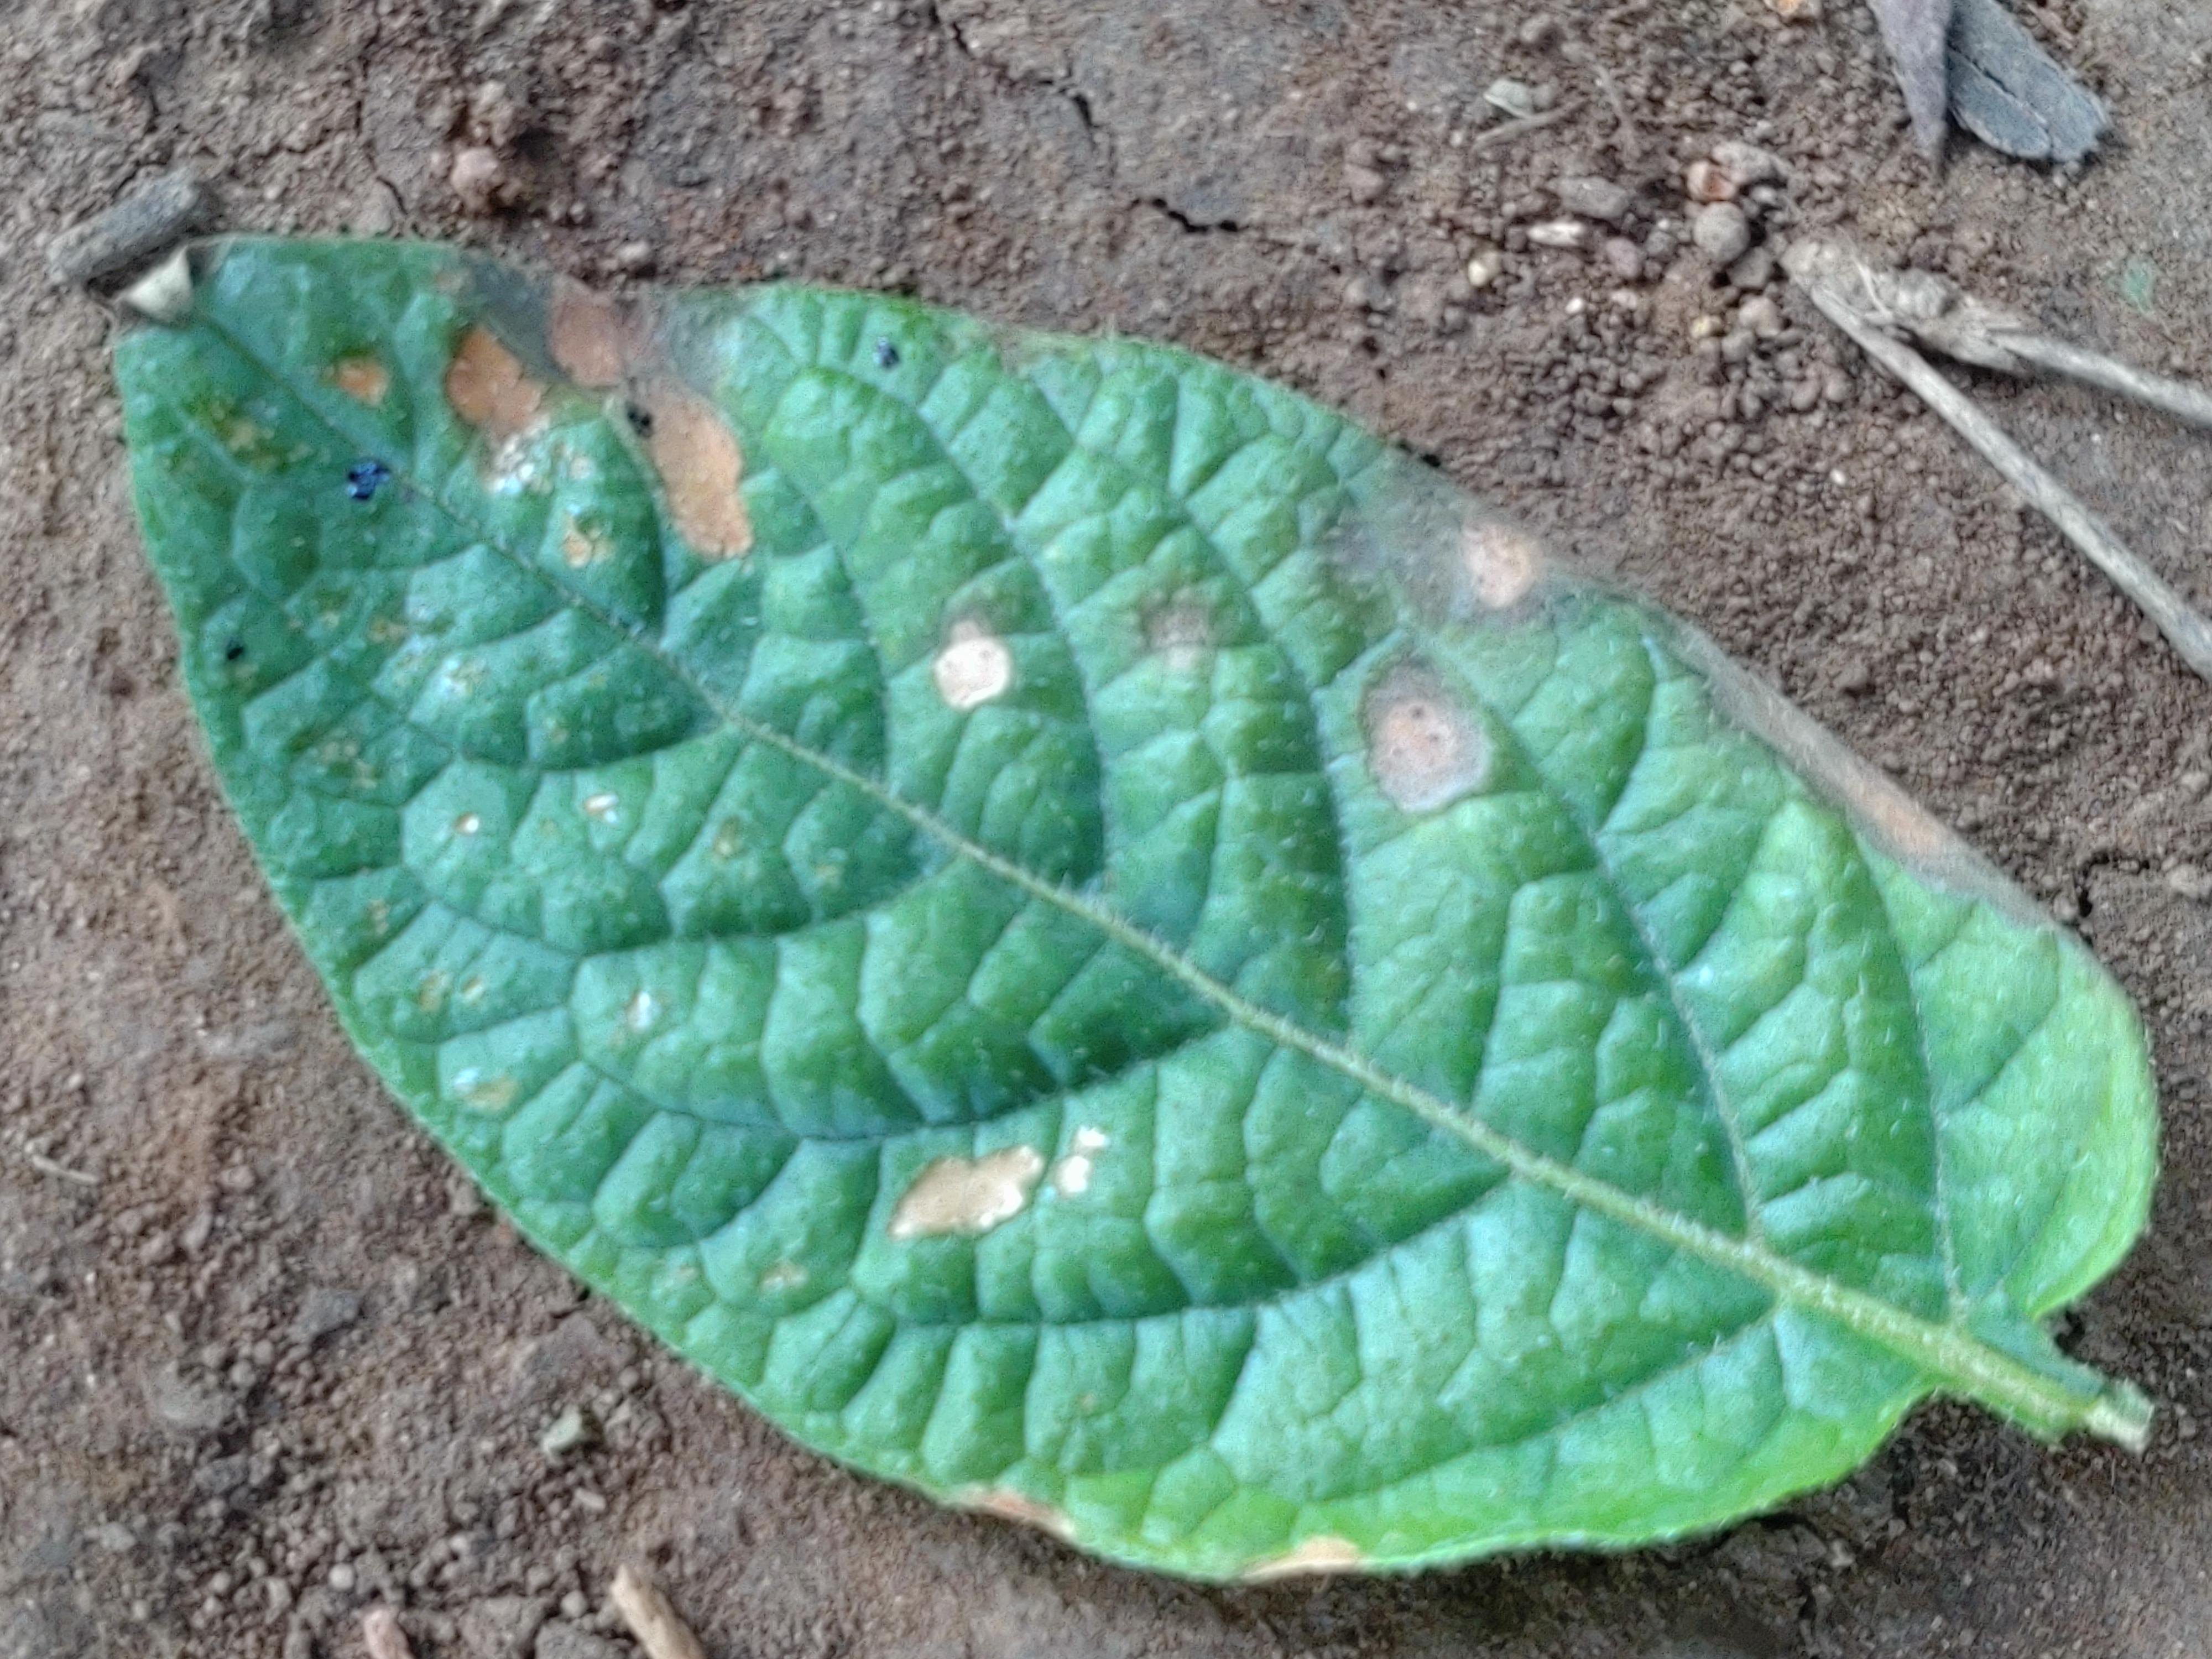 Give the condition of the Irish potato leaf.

early blight
